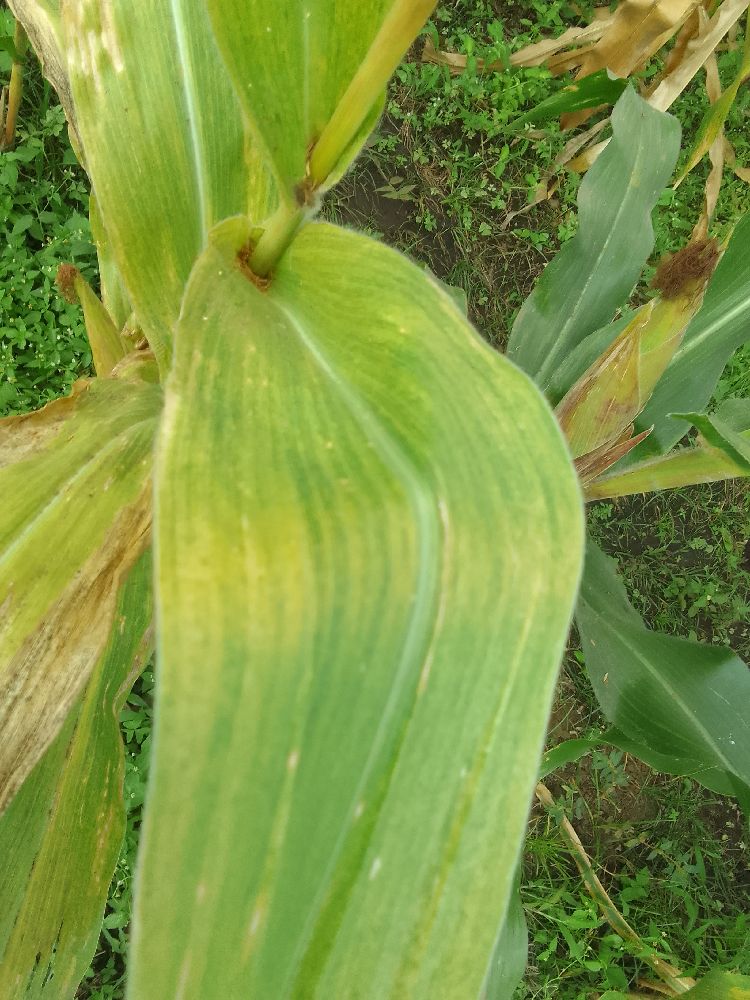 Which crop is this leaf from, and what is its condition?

maize, maize lethal necrosis
